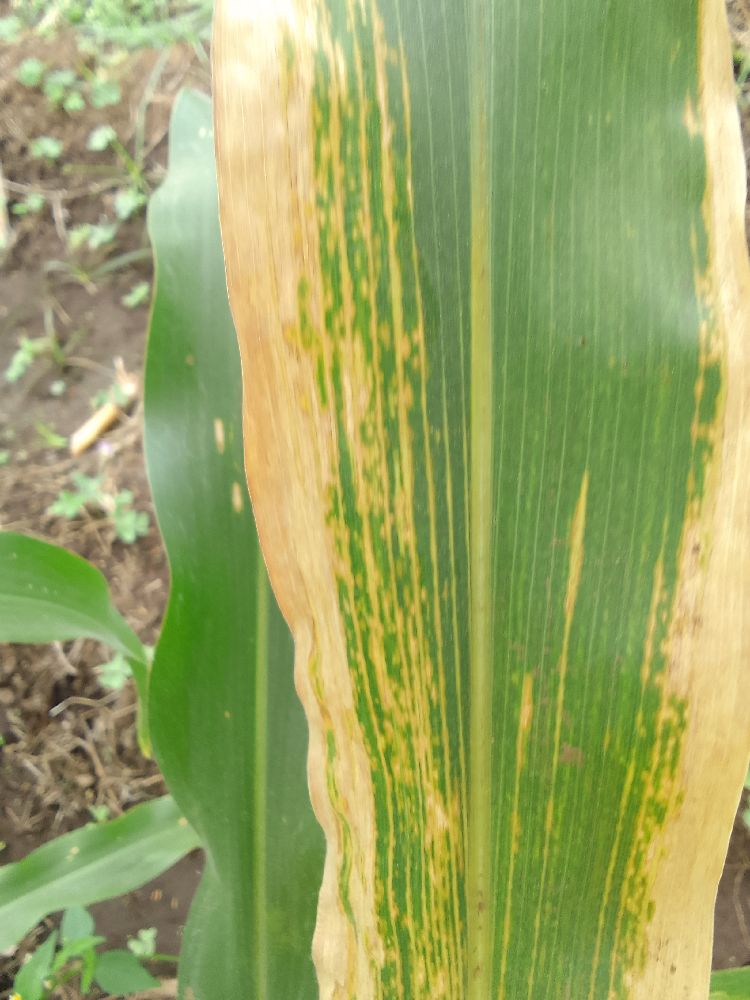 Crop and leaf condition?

maize, maize lethal necrosis
